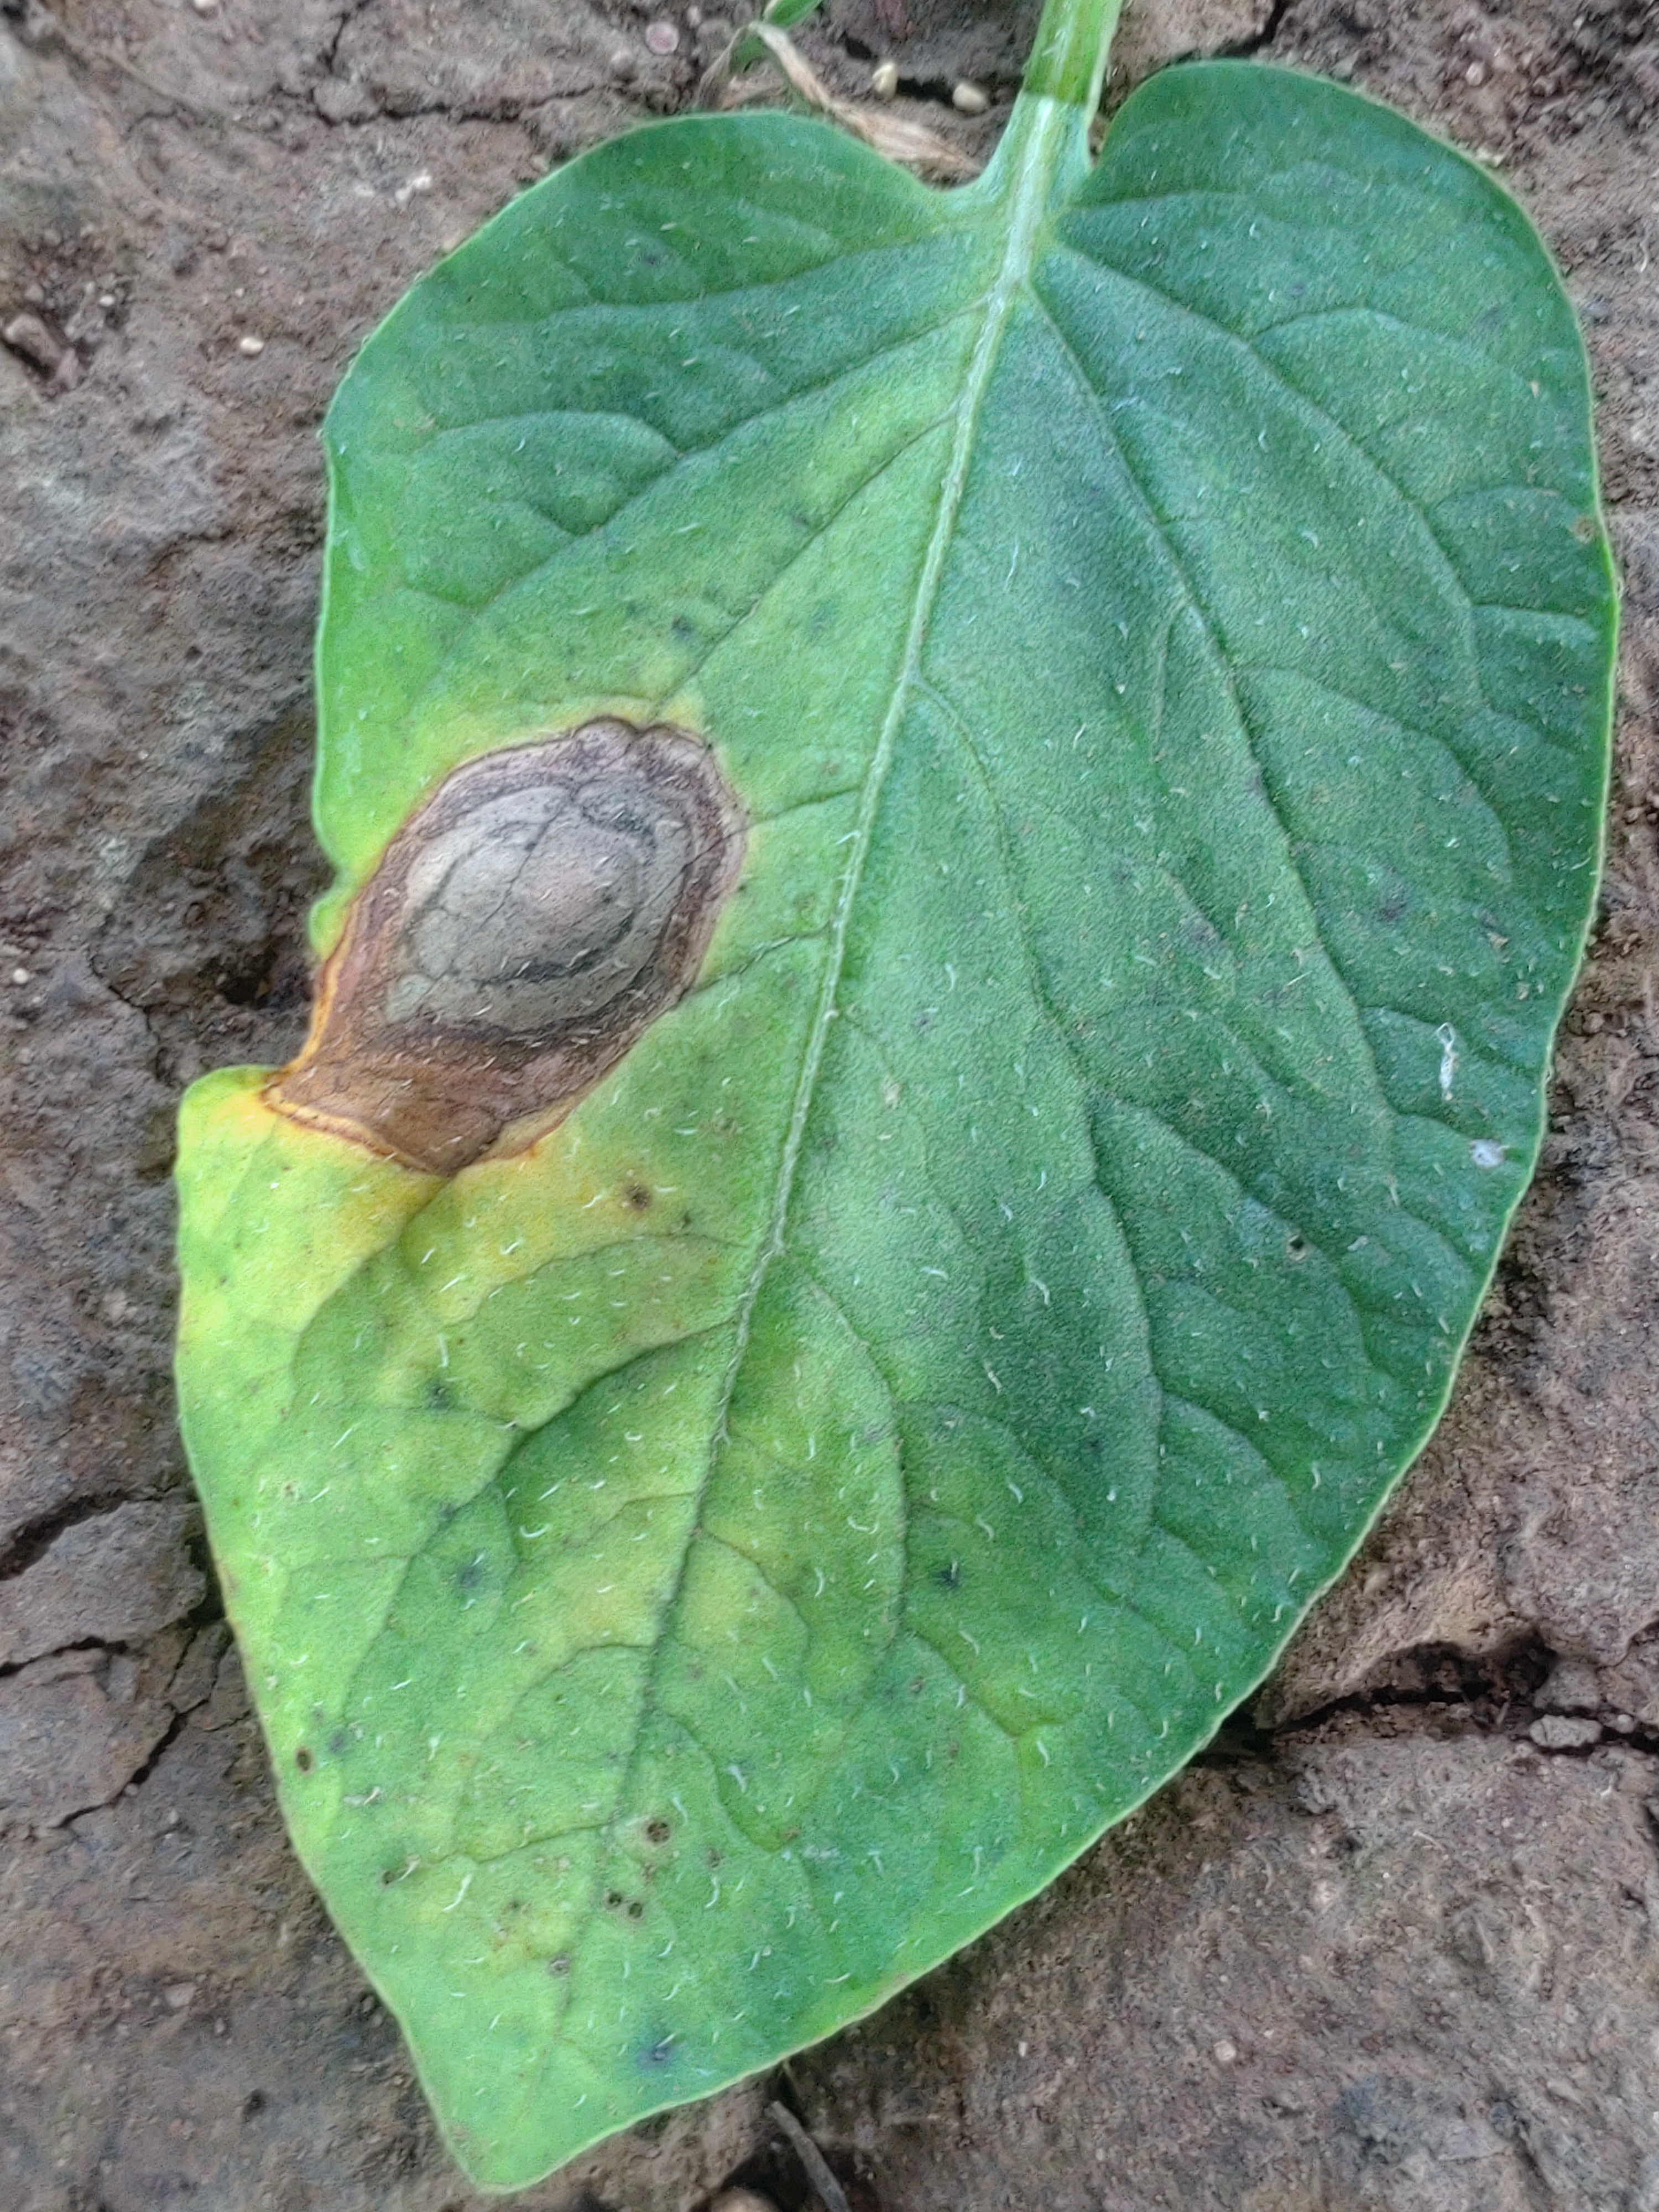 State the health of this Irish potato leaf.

early blight
